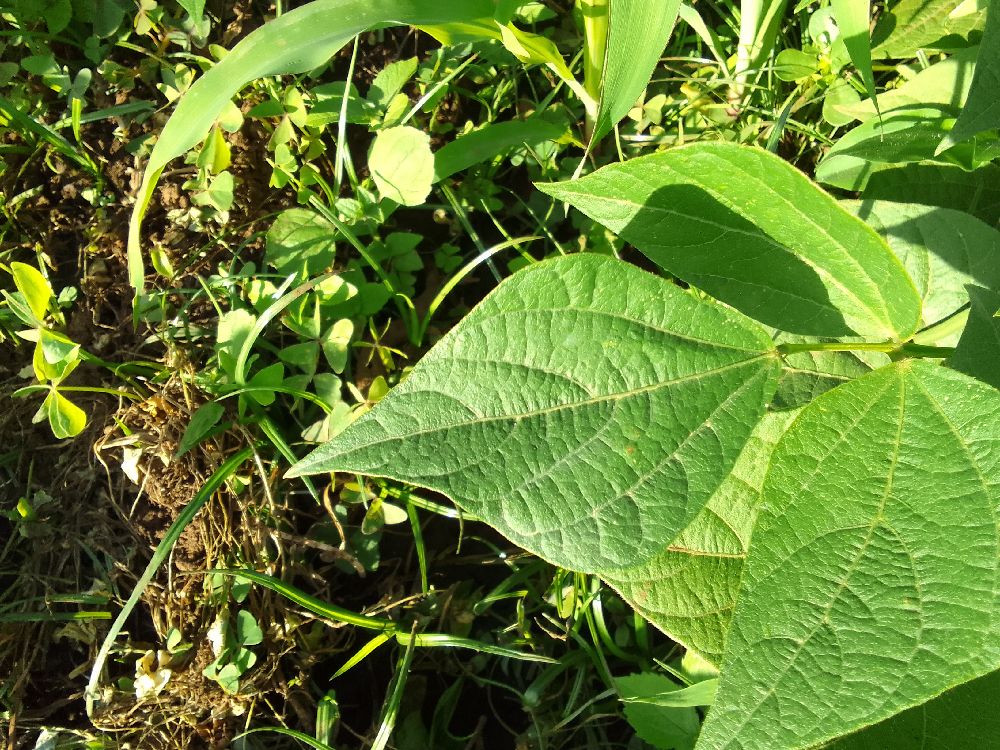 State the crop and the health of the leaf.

common bean, healthy
